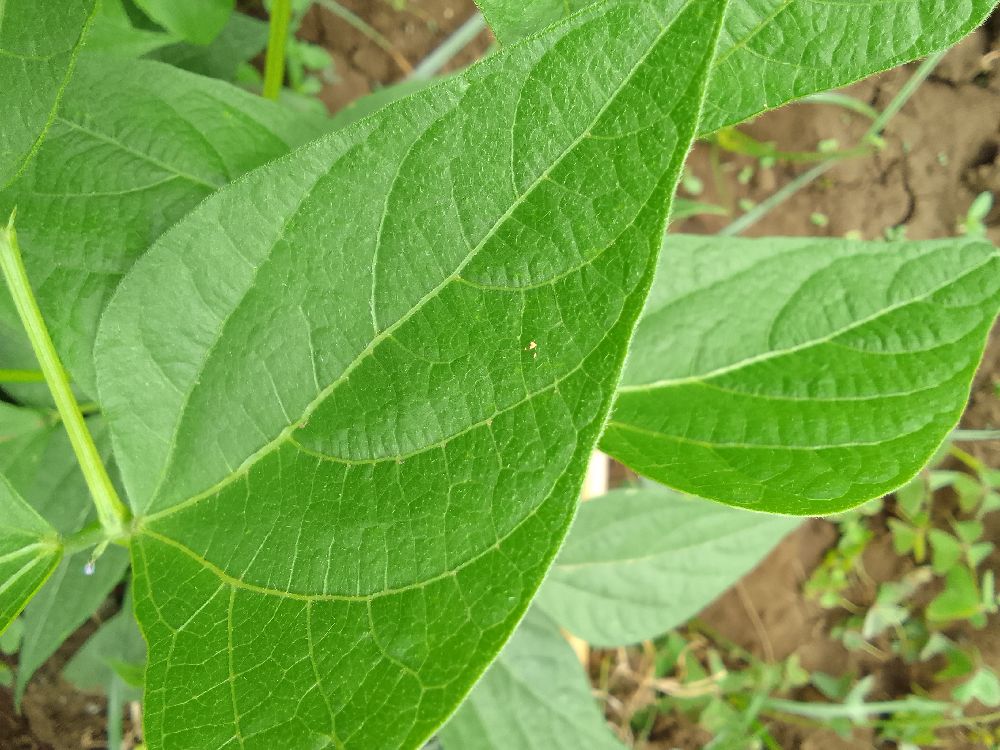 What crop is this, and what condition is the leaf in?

common bean, healthy
